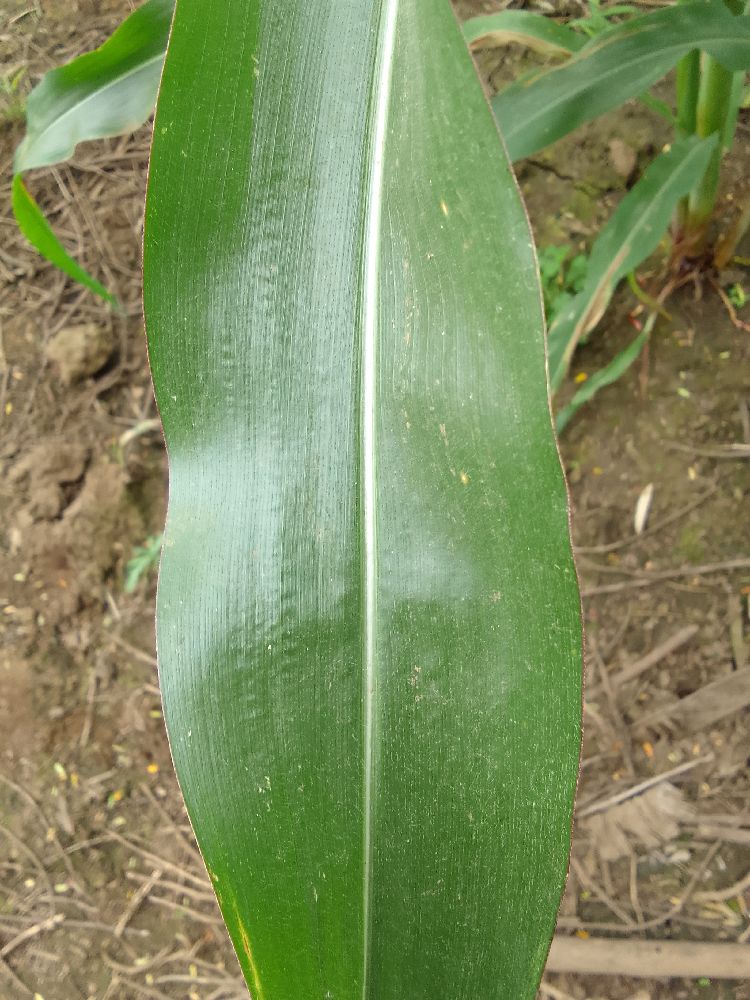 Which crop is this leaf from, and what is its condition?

maize, healthy
